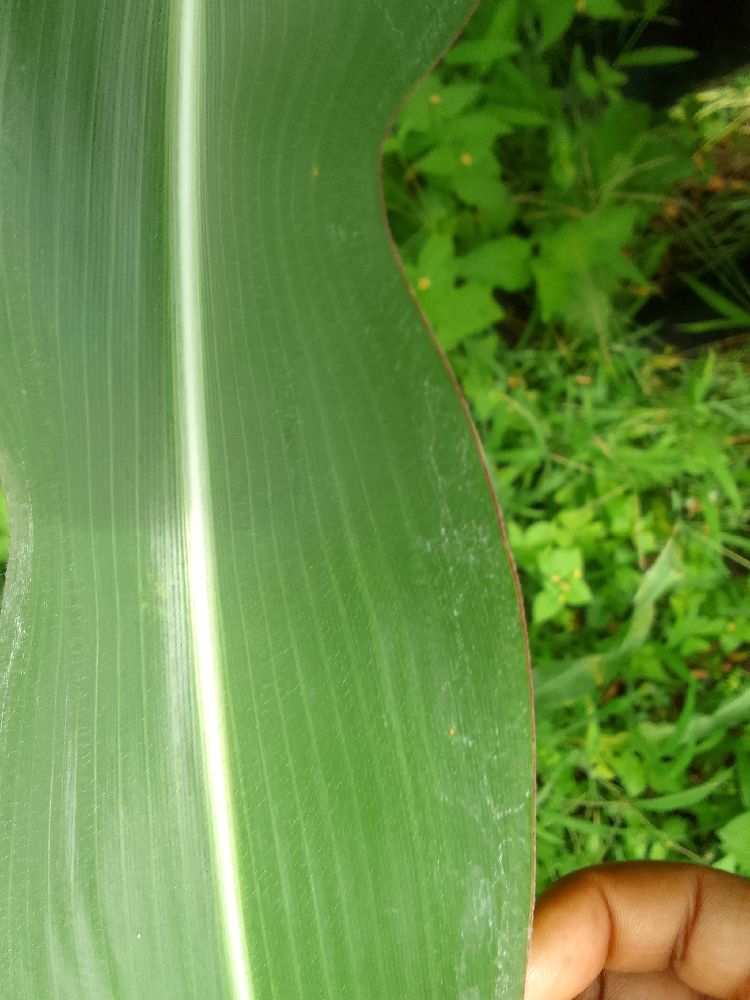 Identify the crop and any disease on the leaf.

maize, healthy
